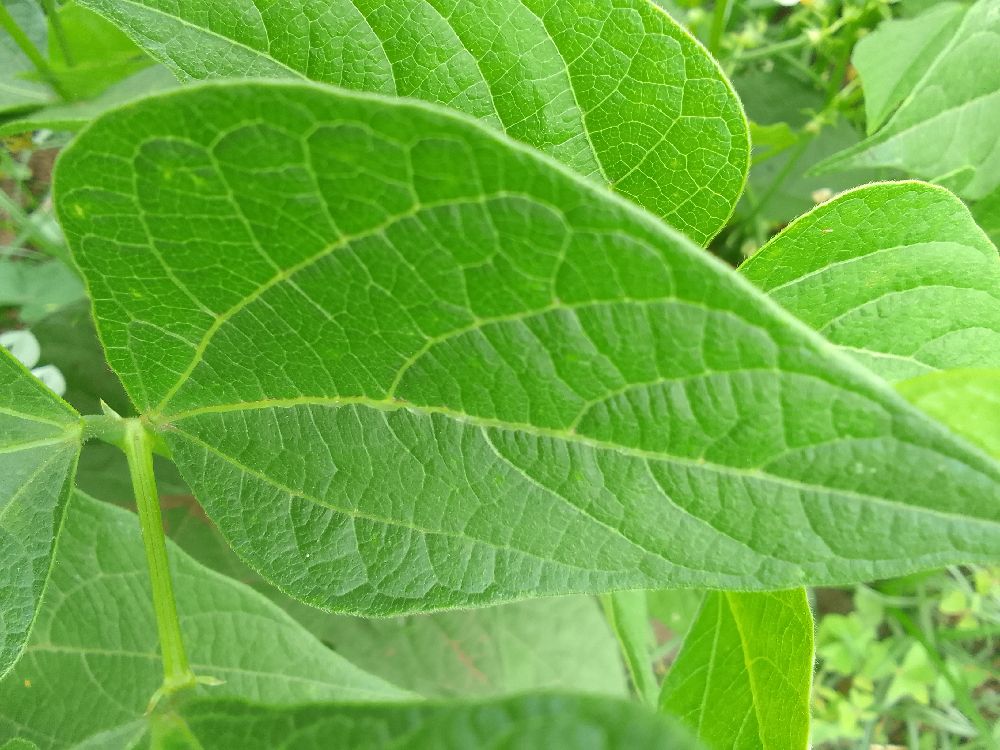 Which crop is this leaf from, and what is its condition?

common bean, healthy
